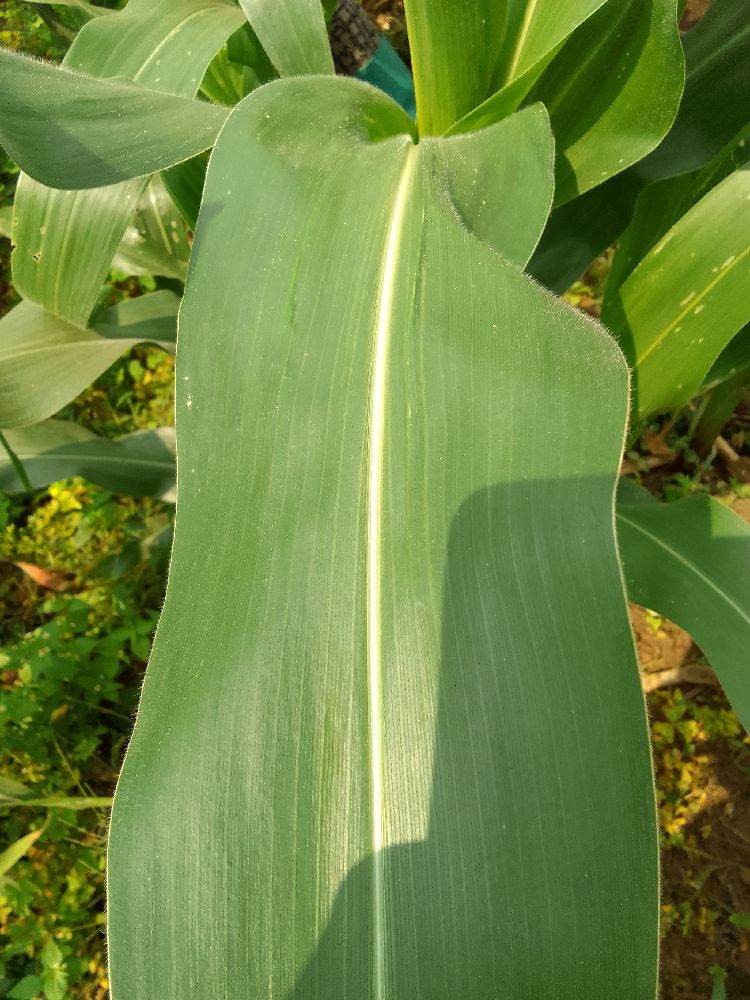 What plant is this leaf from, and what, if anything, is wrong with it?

maize, healthy
